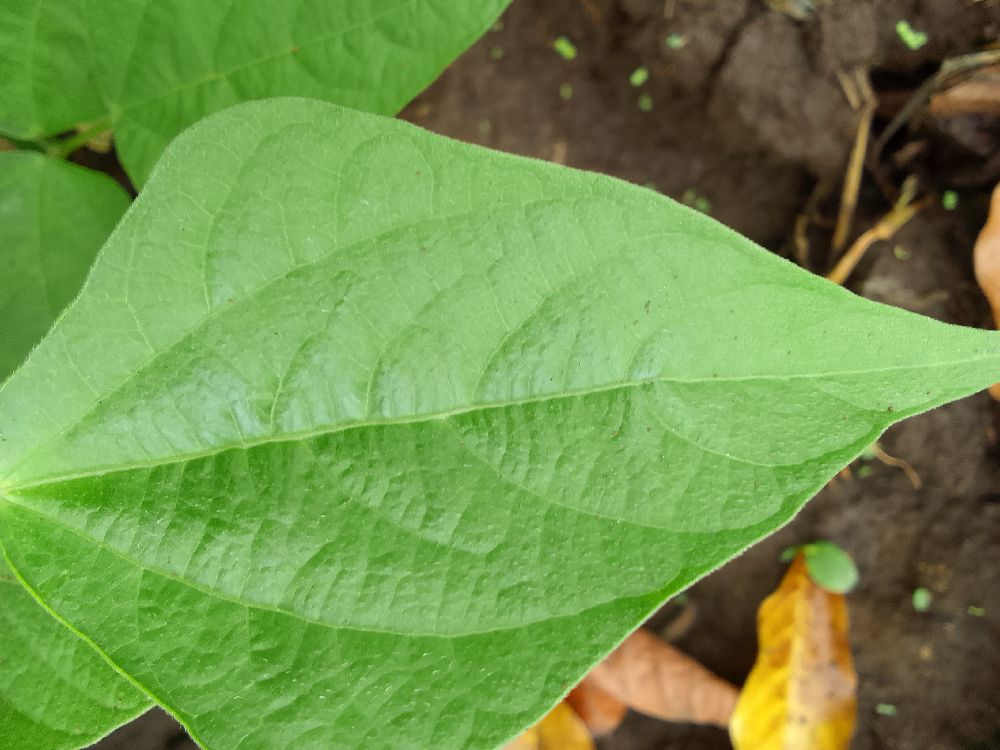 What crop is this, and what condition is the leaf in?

common bean, healthy
